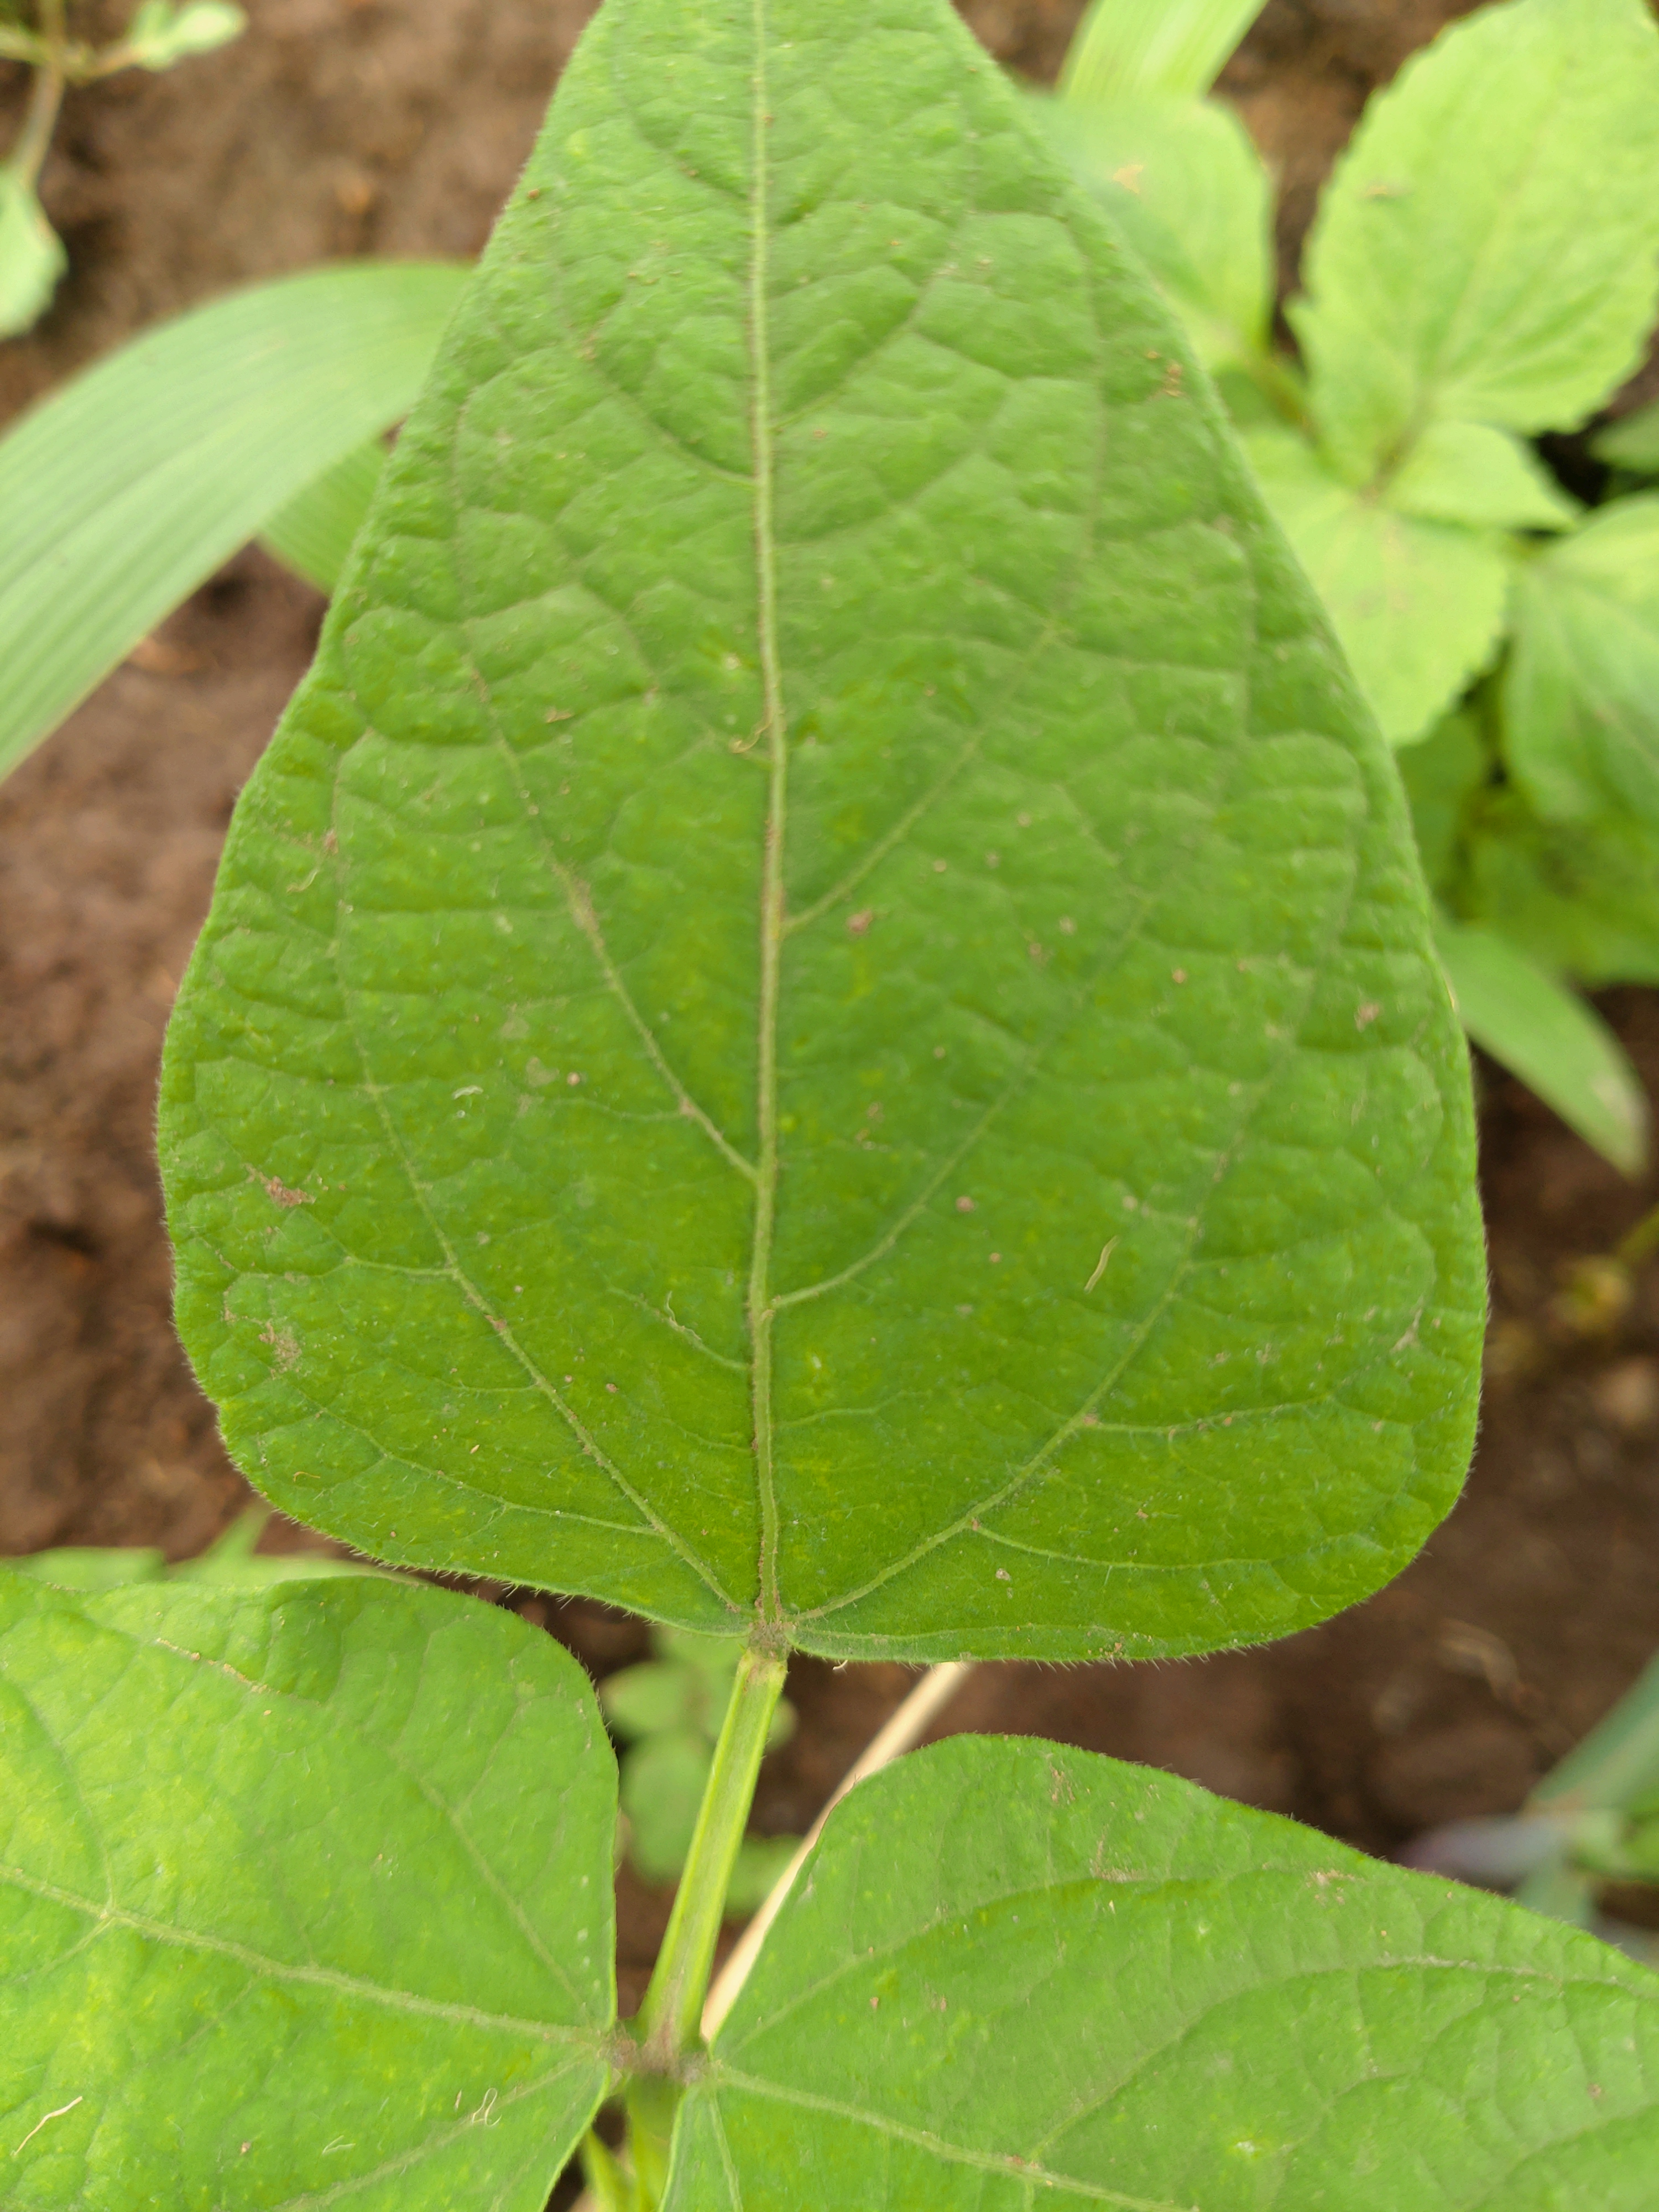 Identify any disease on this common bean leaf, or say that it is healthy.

healthy
